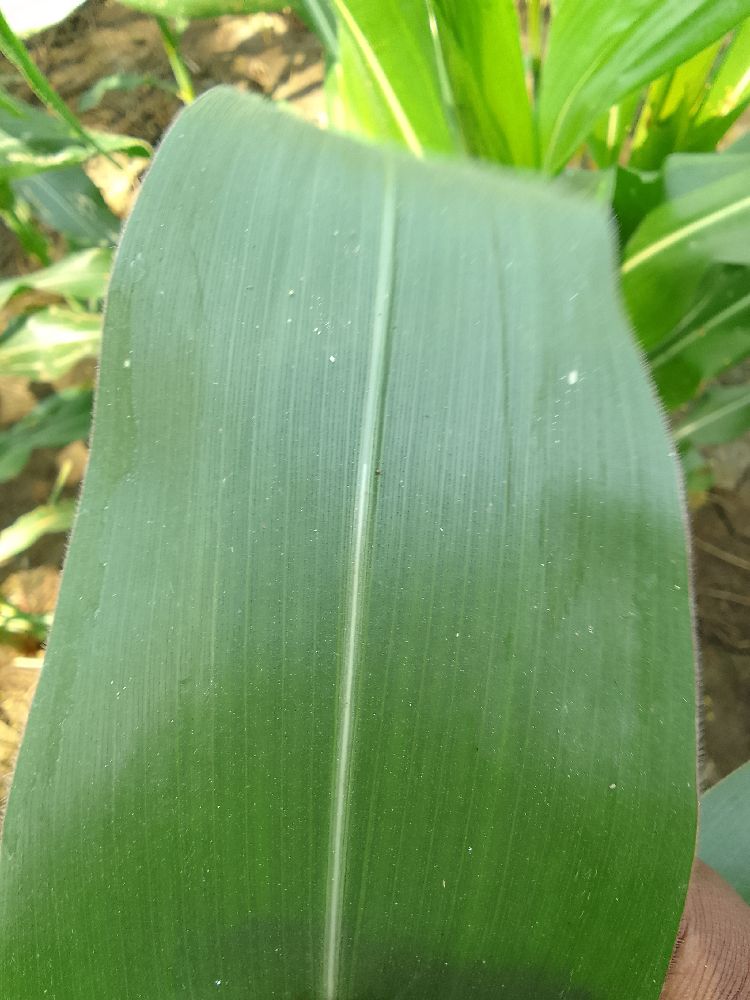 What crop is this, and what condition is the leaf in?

maize, healthy
